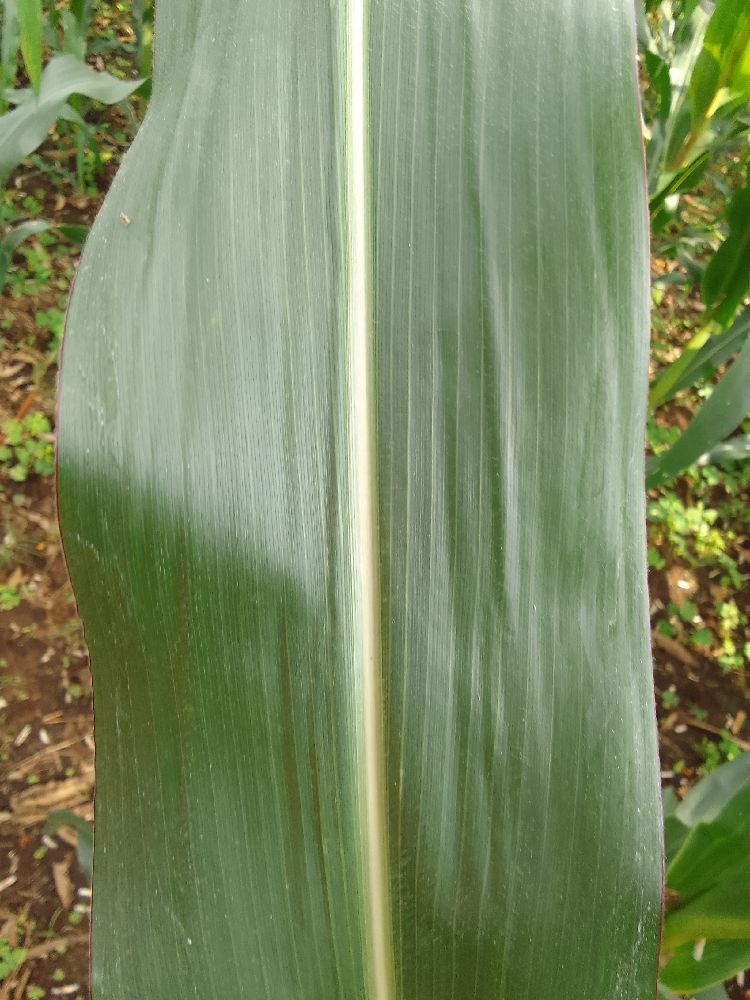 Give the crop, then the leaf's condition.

maize, healthy
